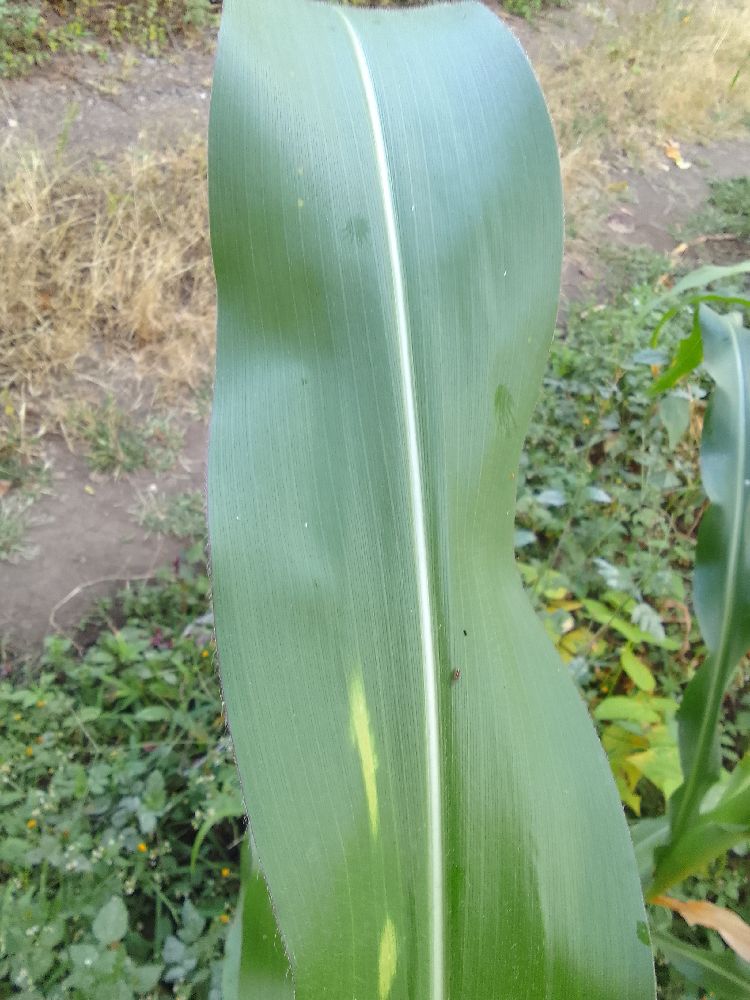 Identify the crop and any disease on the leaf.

maize, healthy
